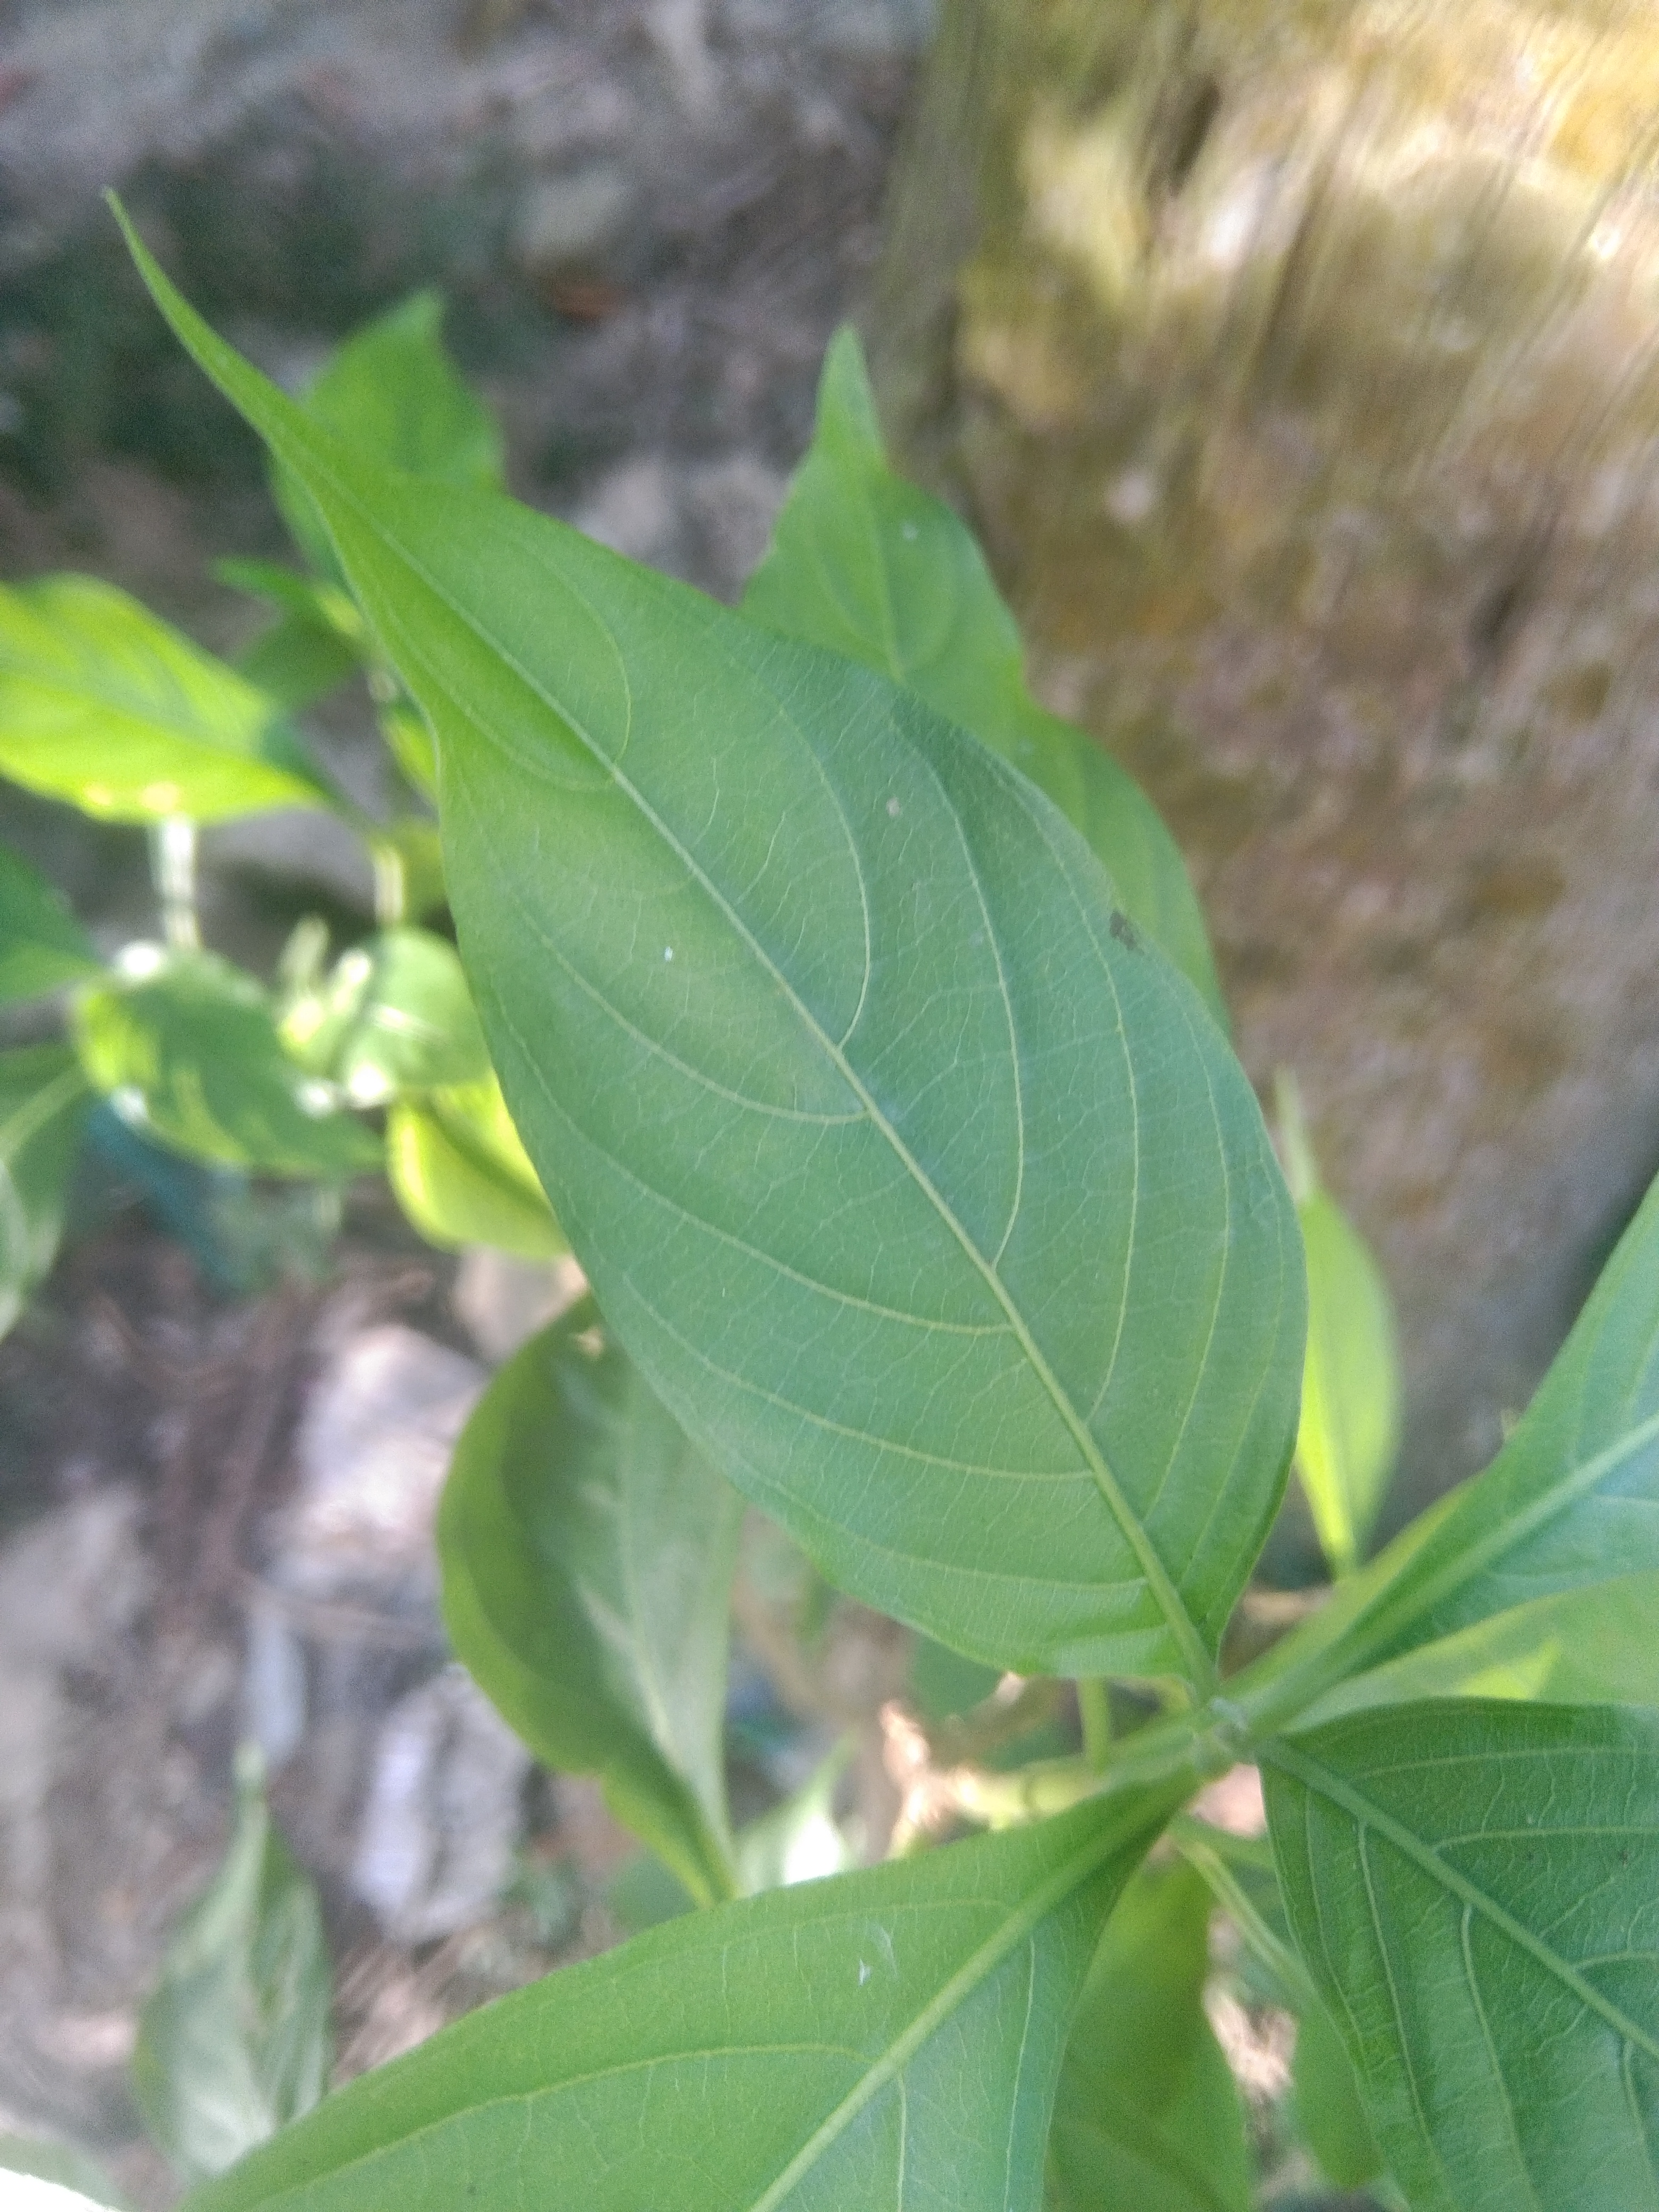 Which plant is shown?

vasaka
